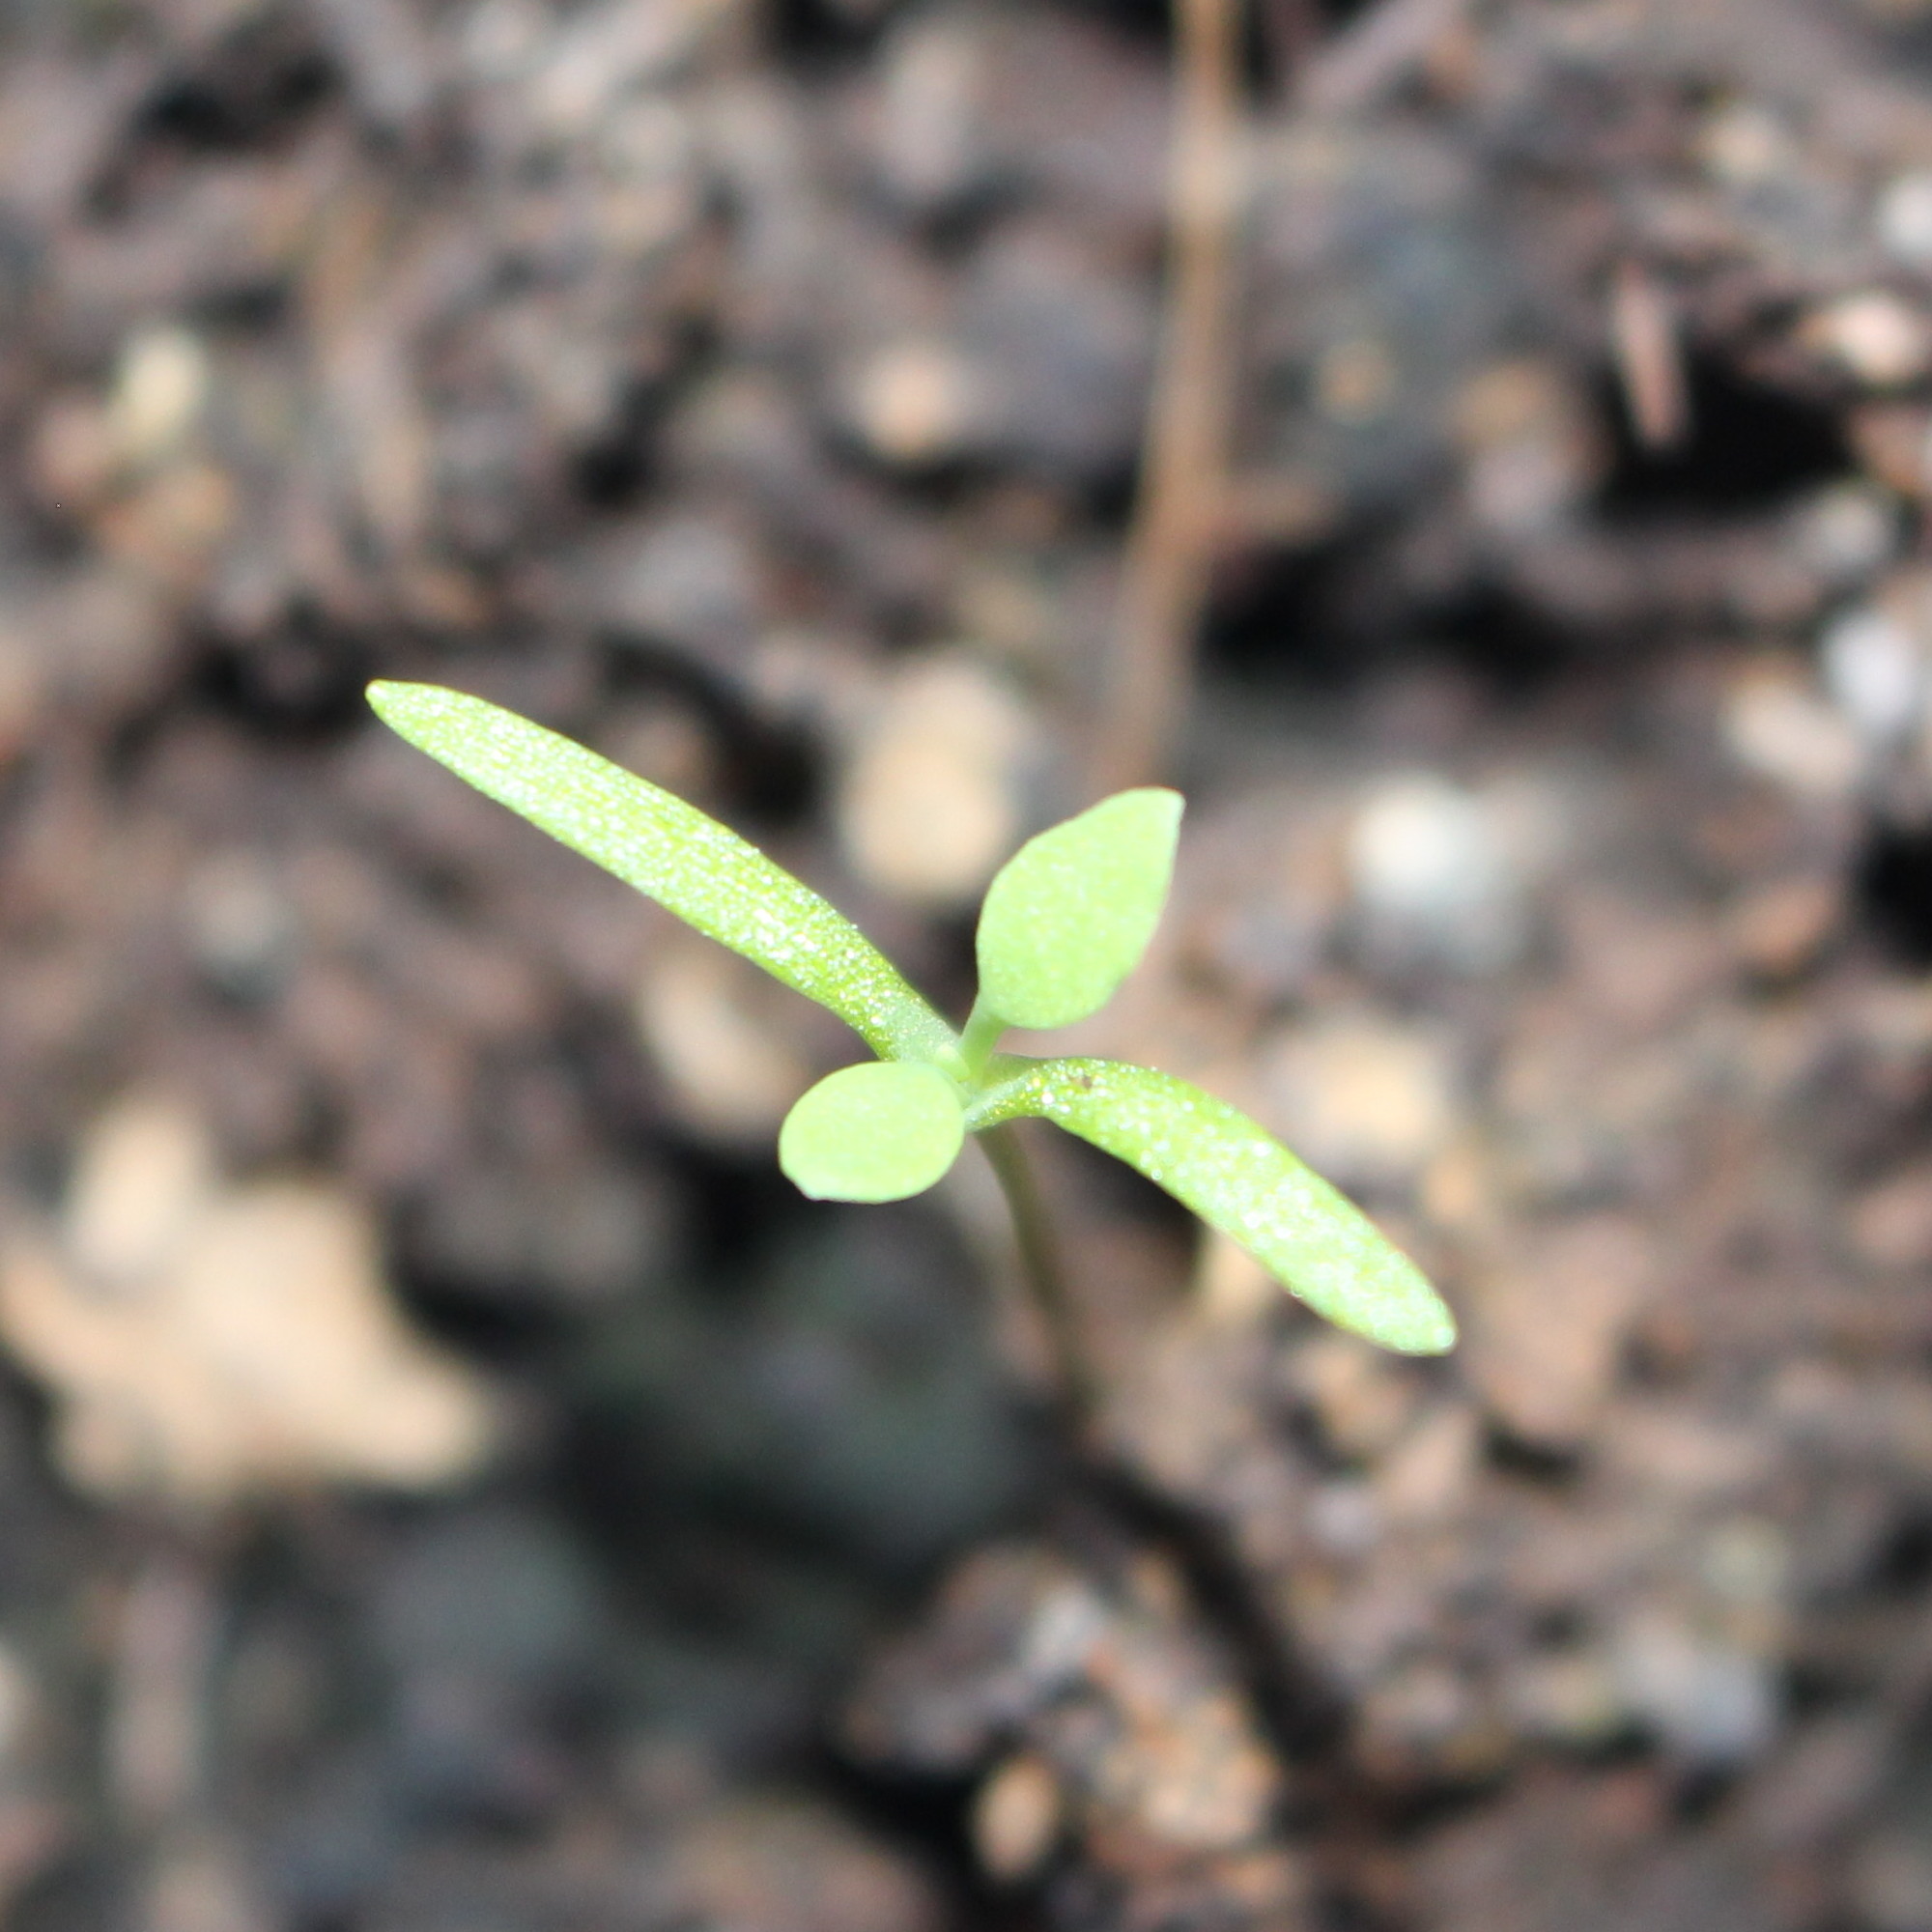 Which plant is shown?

Papaver rhoeas
